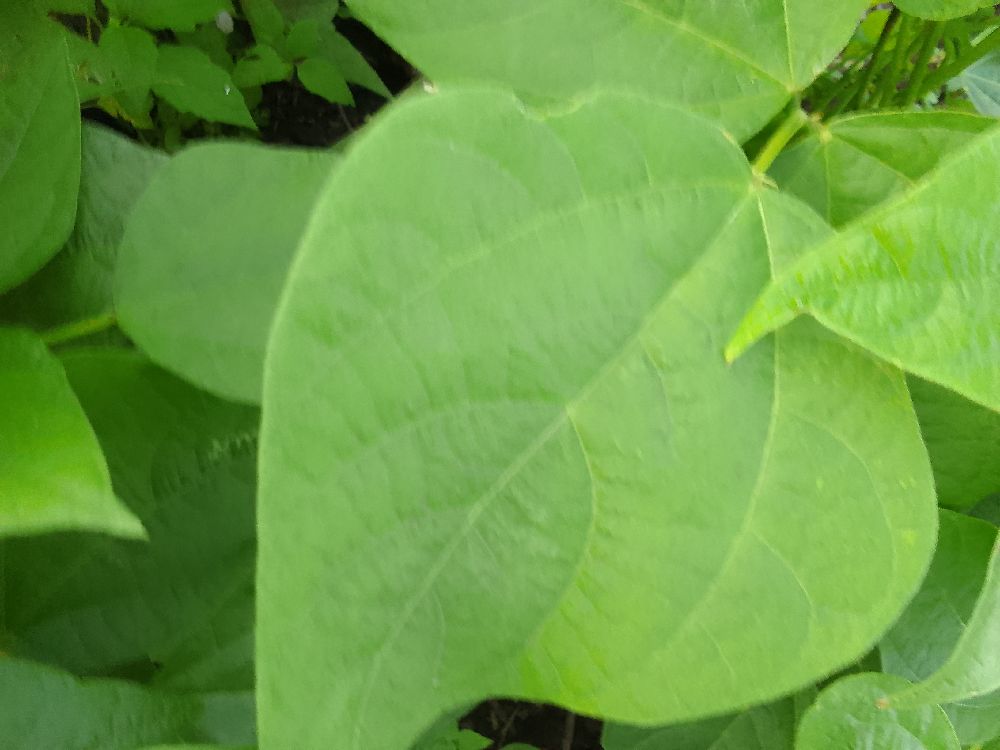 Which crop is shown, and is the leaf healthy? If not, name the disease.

common bean, healthy
